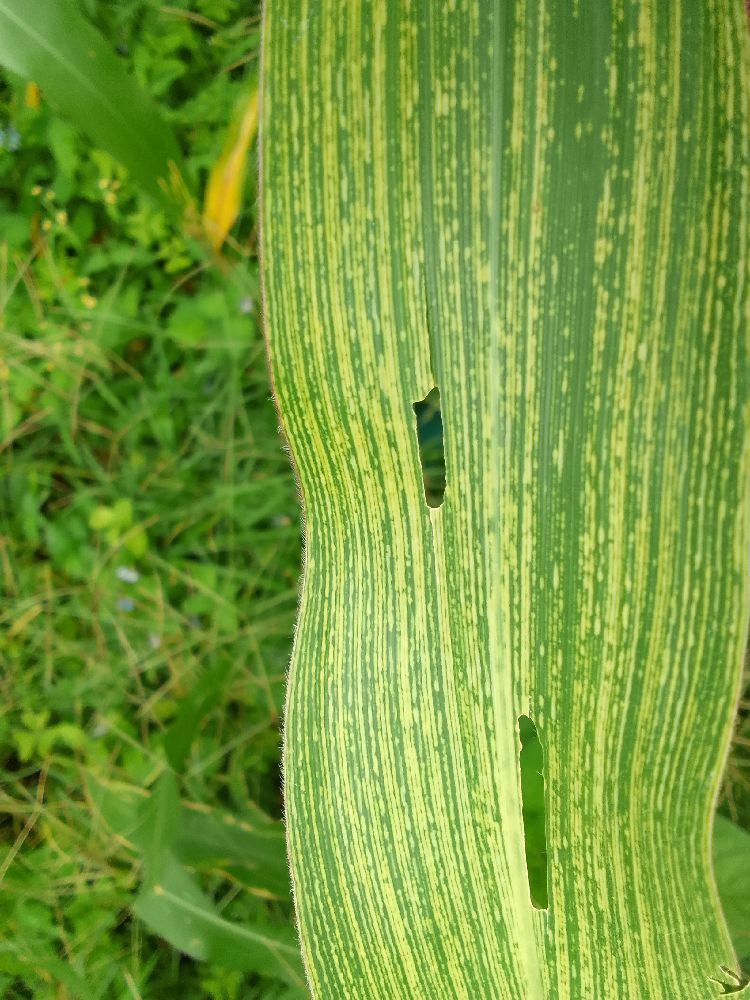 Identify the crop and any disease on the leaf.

maize, maize streak virus
